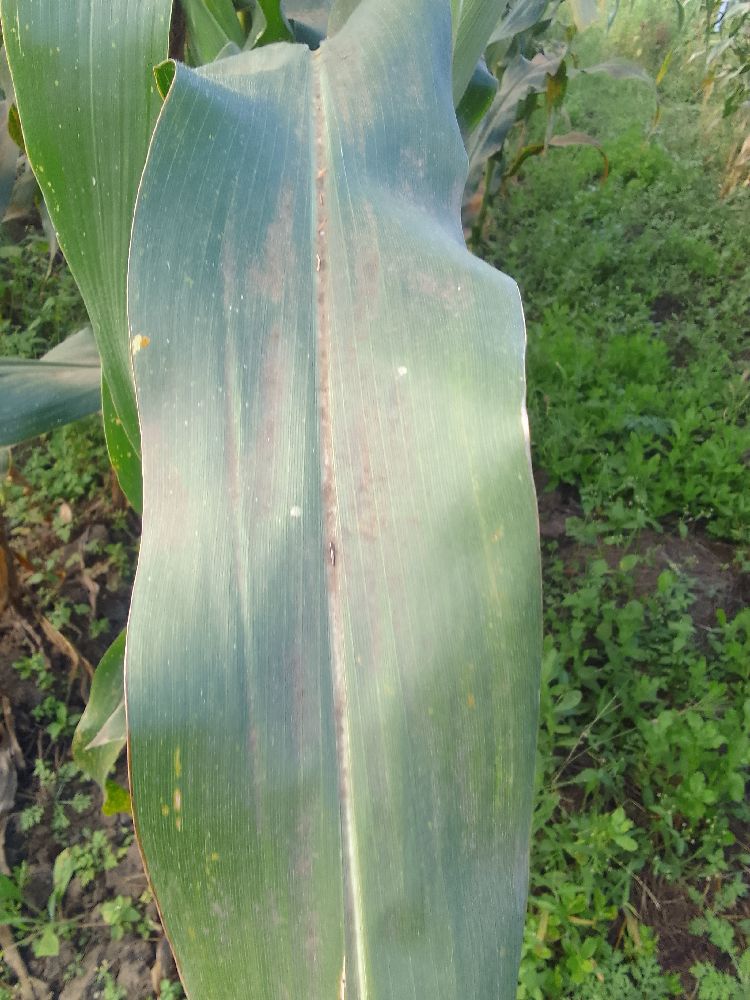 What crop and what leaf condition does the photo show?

maize, healthy
